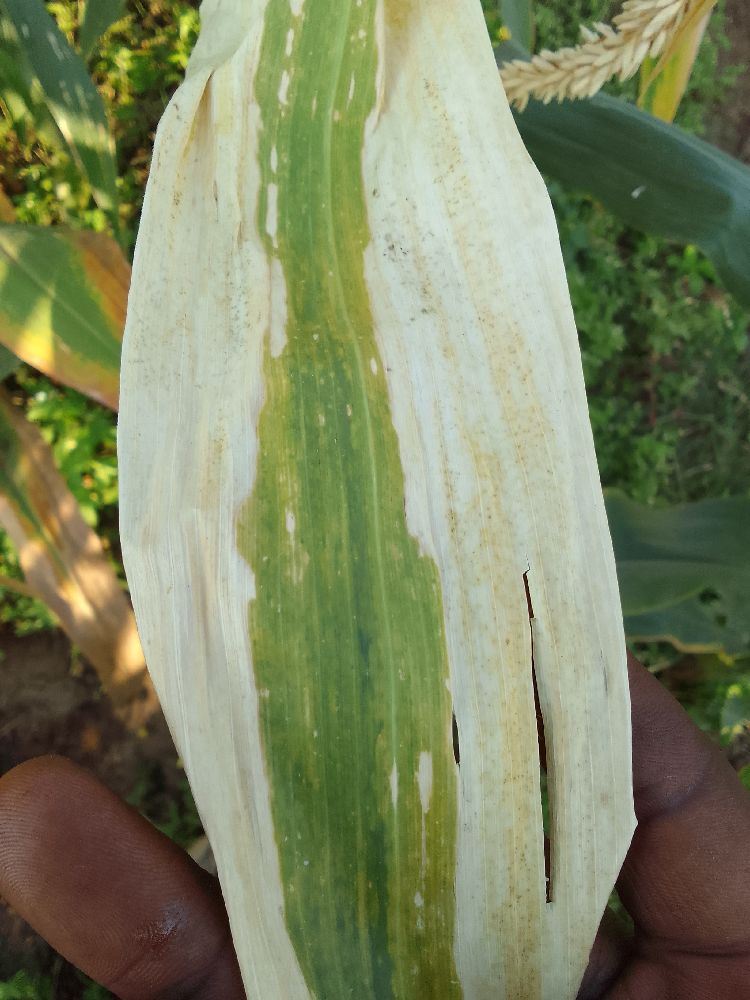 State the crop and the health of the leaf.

maize, maize lethal necrosis
